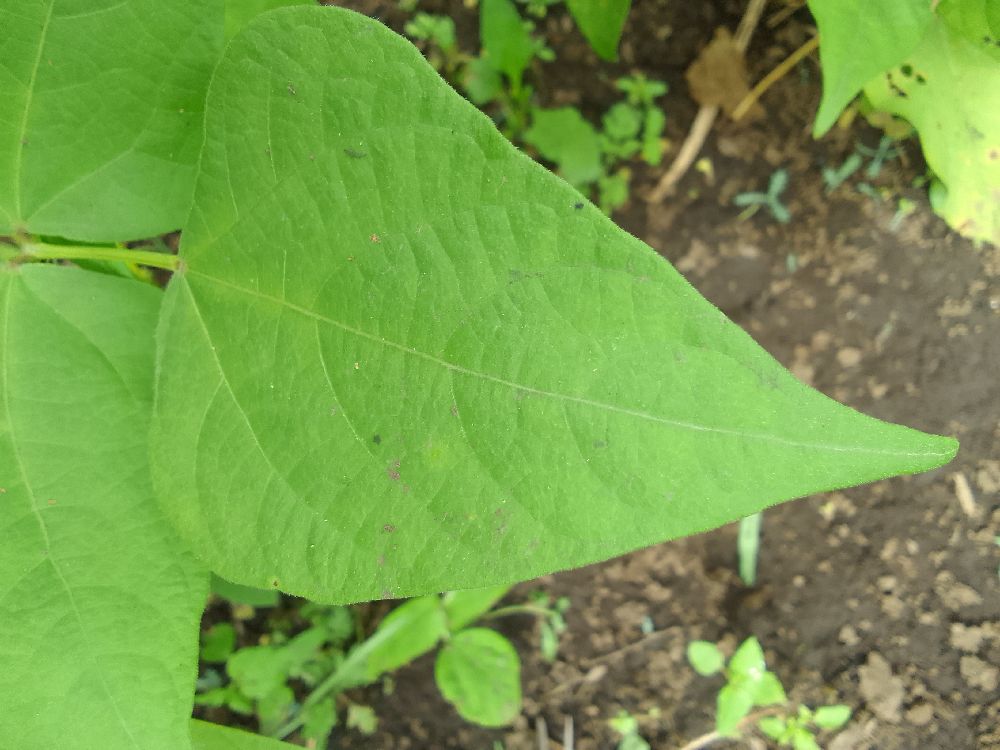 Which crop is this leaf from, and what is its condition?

common bean, healthy
